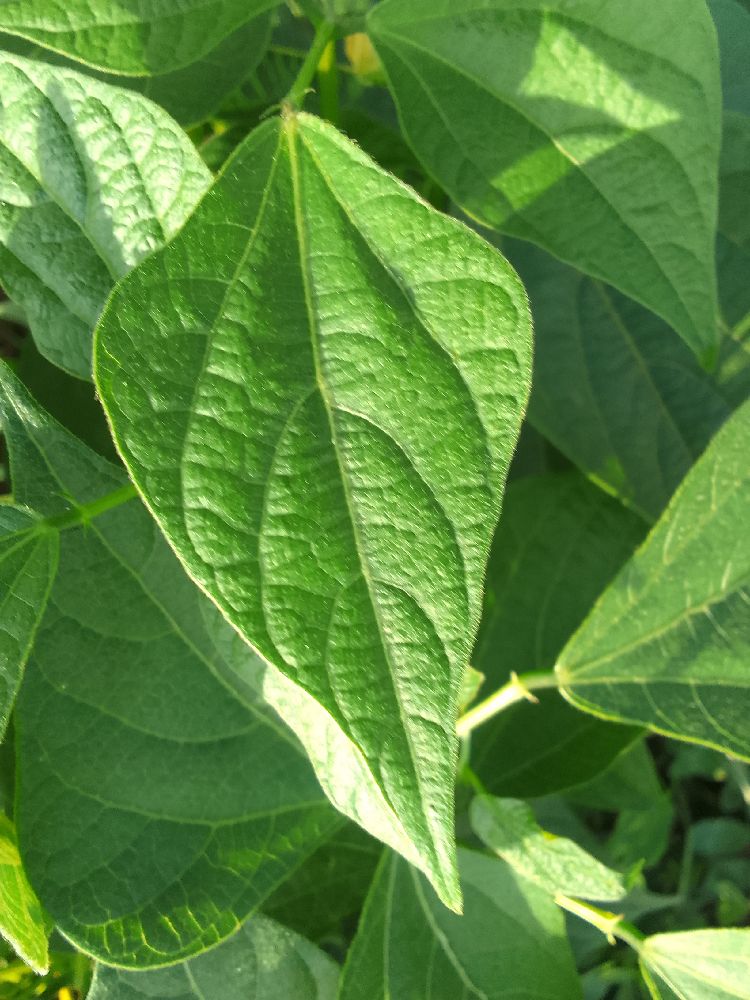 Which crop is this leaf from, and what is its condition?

common bean, healthy
